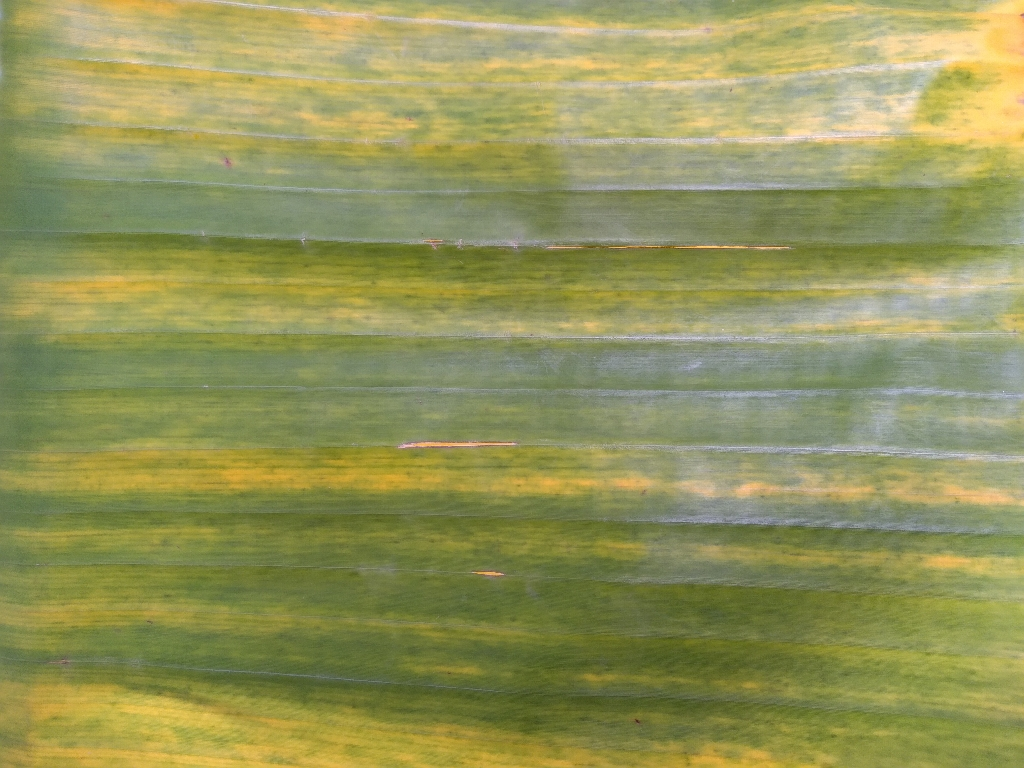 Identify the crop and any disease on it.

banana, fusarium wilt race 1
